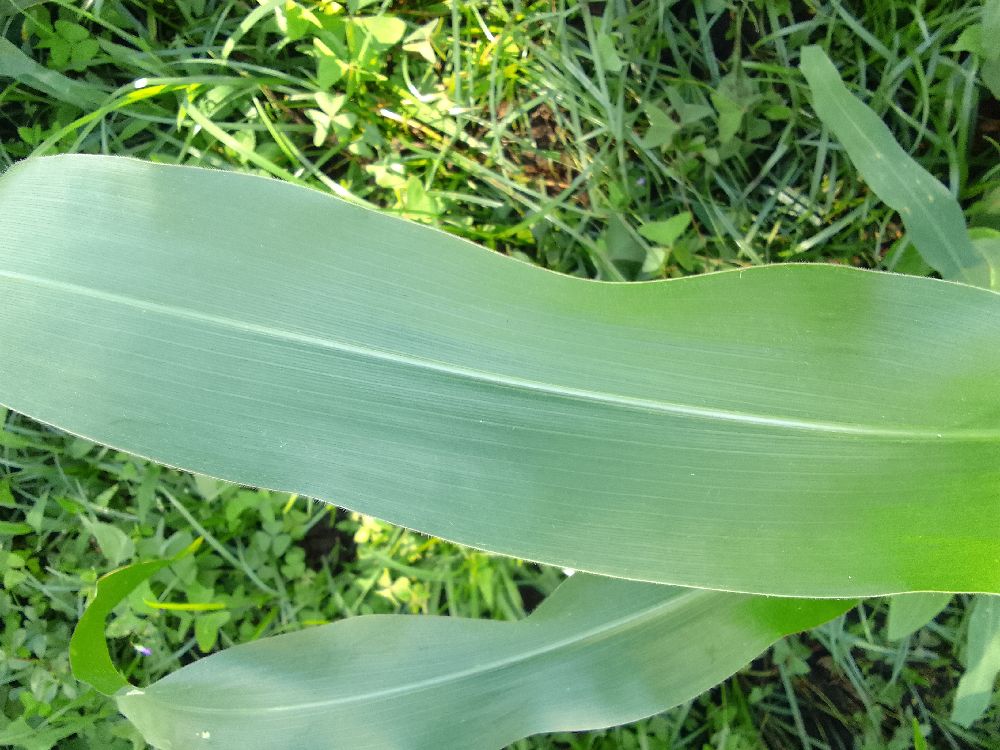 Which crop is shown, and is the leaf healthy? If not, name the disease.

maize, healthy
